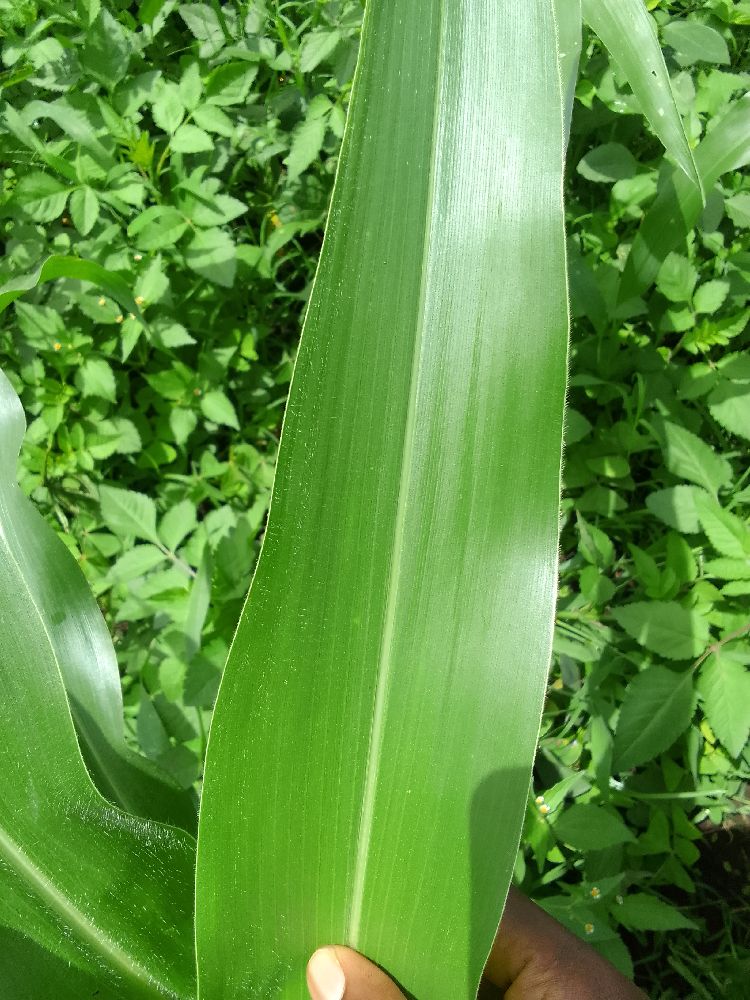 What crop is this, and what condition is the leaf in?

maize, healthy
